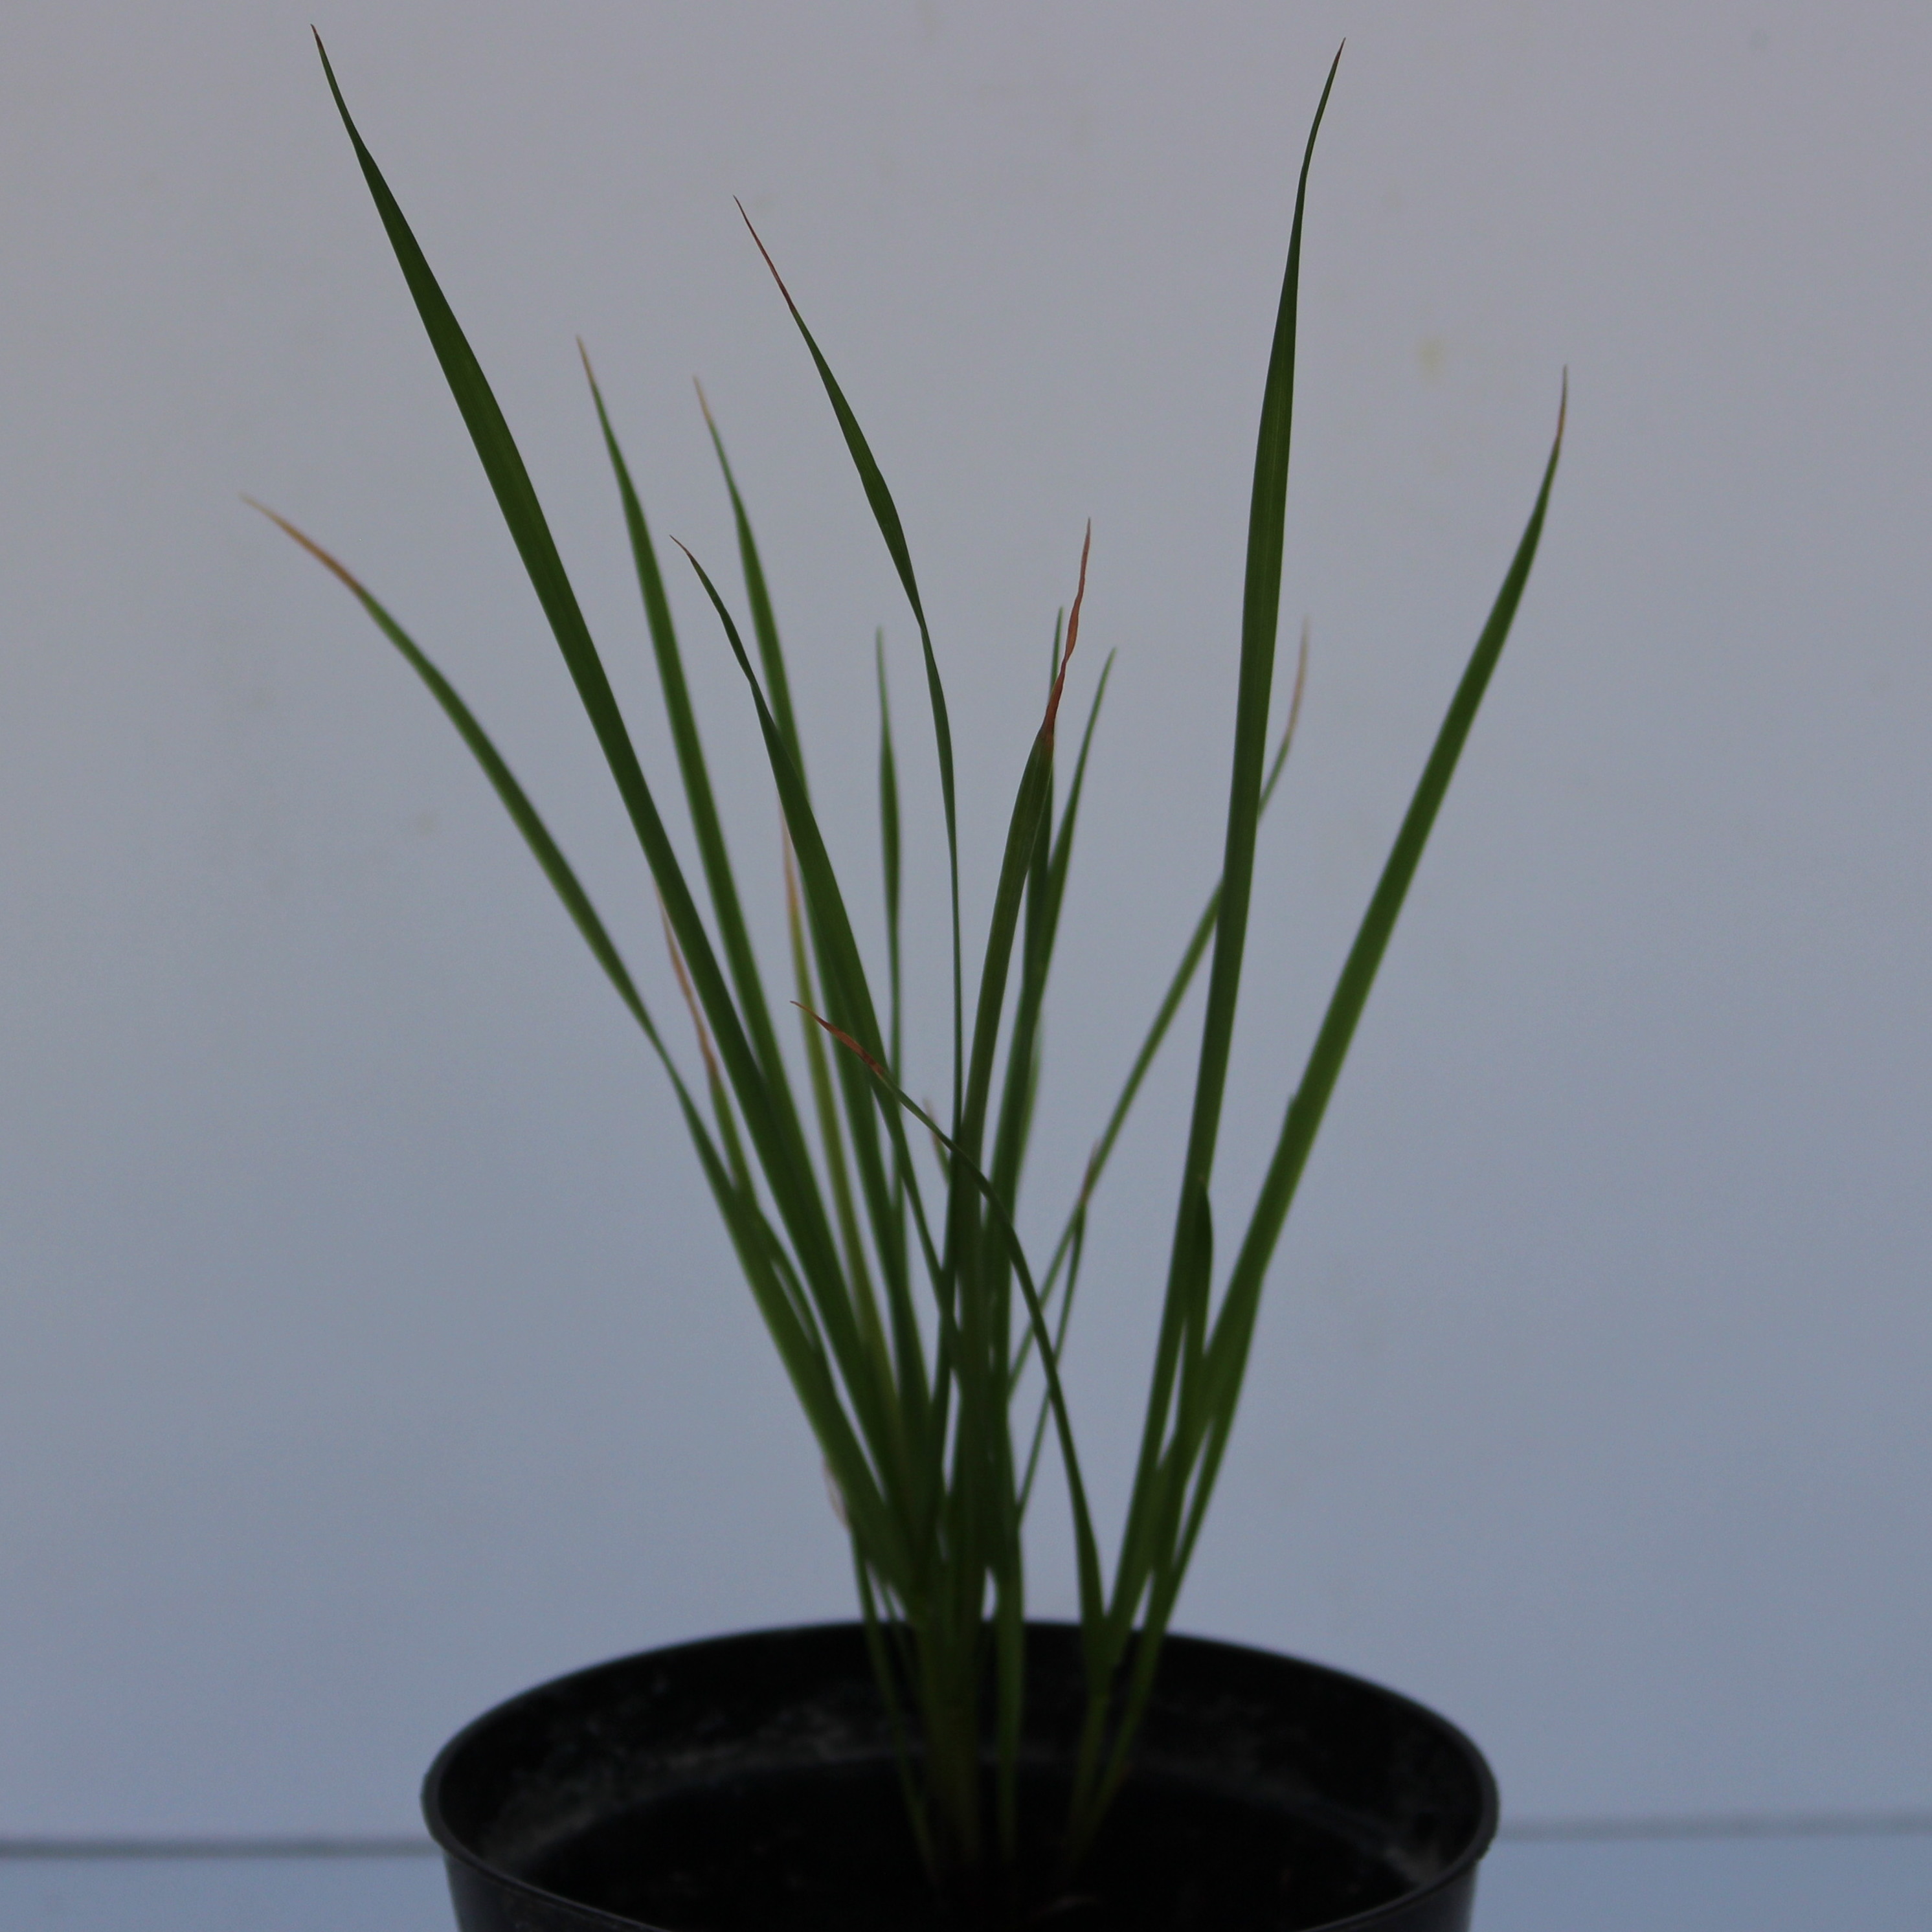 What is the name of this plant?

Lolium multiflorum
